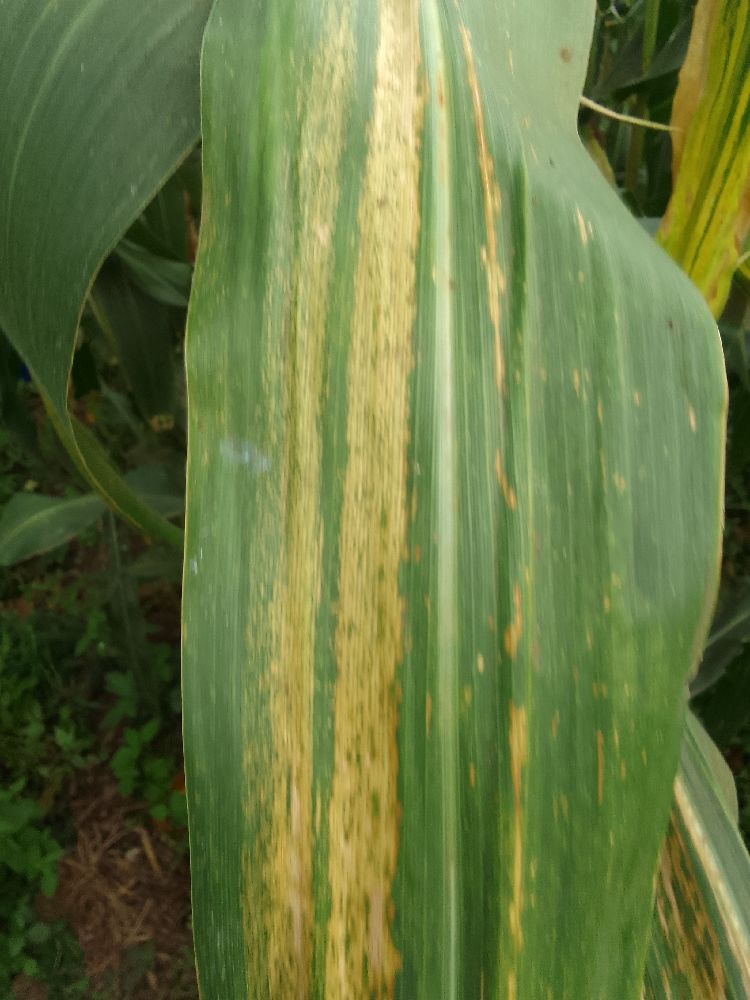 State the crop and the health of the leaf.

maize, maize lethal necrosis
